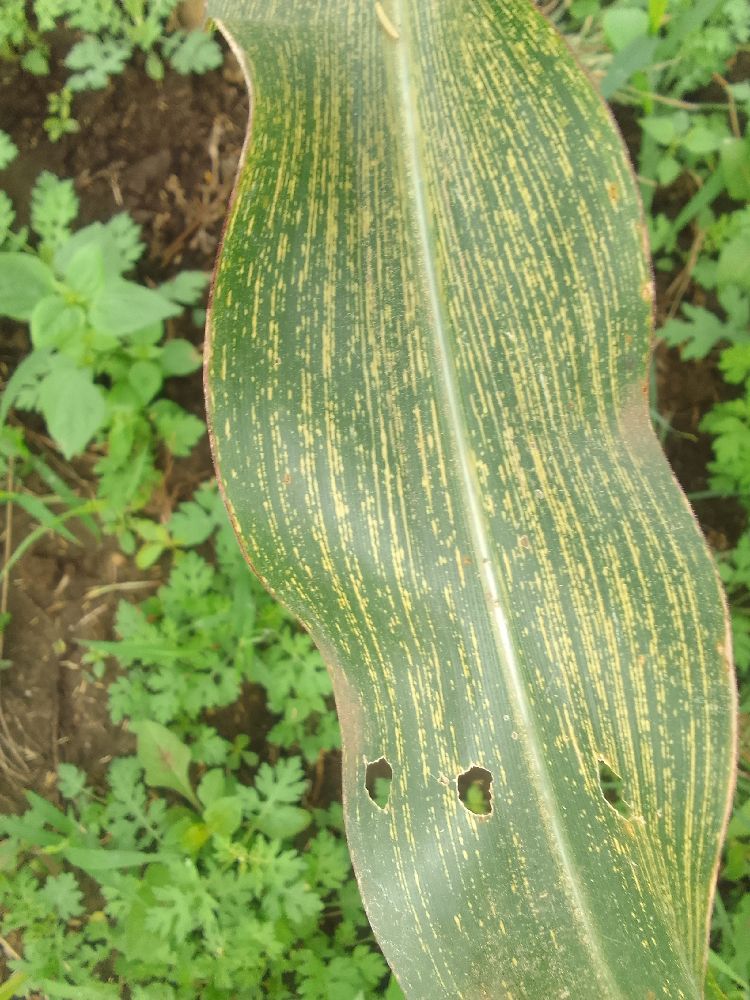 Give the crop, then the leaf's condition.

maize, maize streak virus
